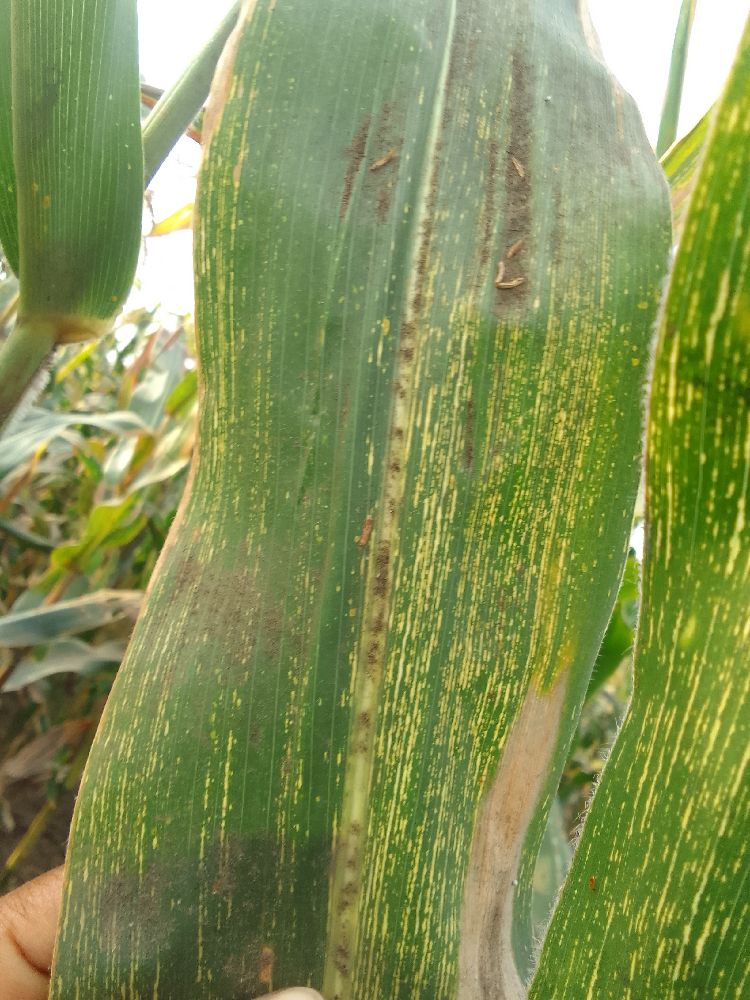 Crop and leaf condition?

maize, maize streak virus
